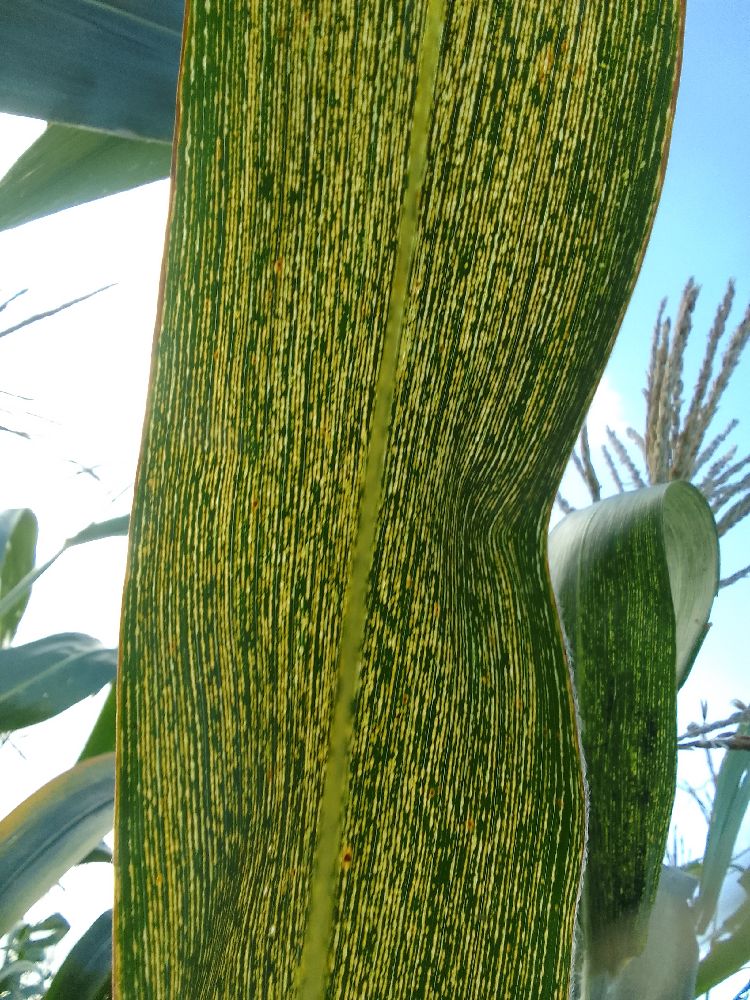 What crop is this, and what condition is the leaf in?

maize, maize streak virus
